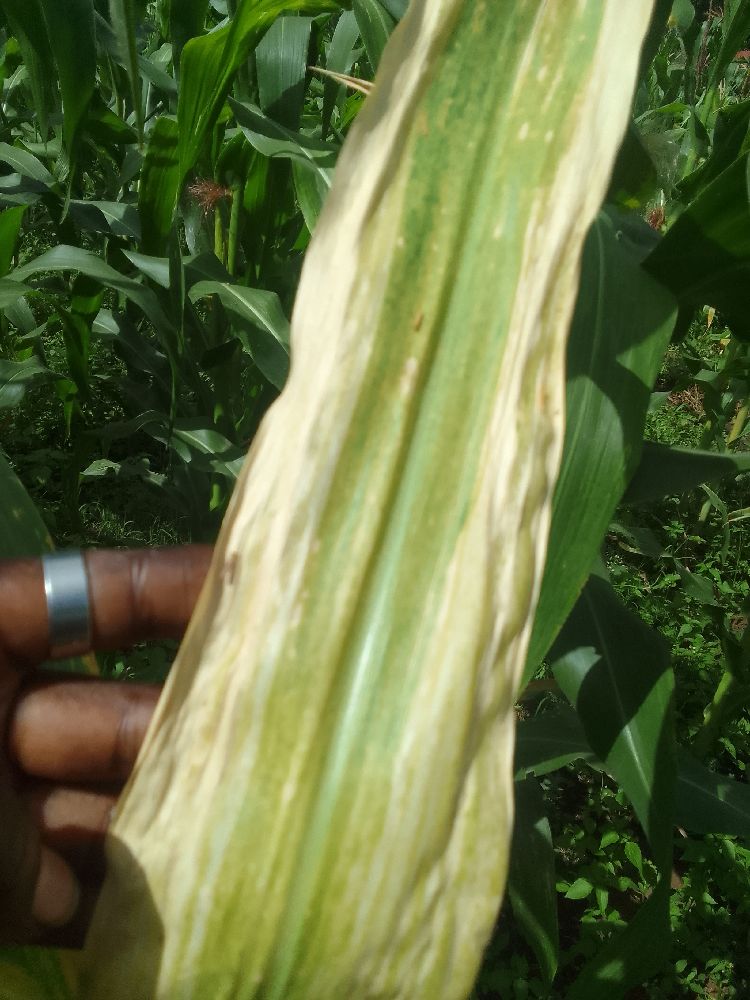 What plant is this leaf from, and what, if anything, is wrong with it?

maize, maize lethal necrosis
